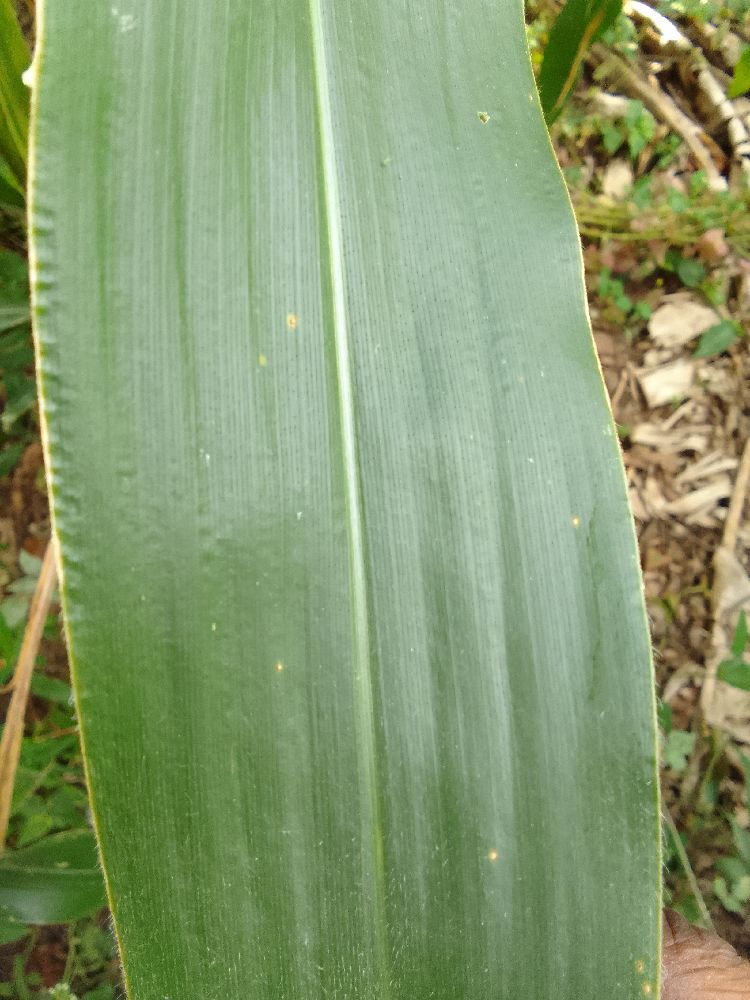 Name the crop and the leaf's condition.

maize, healthy
